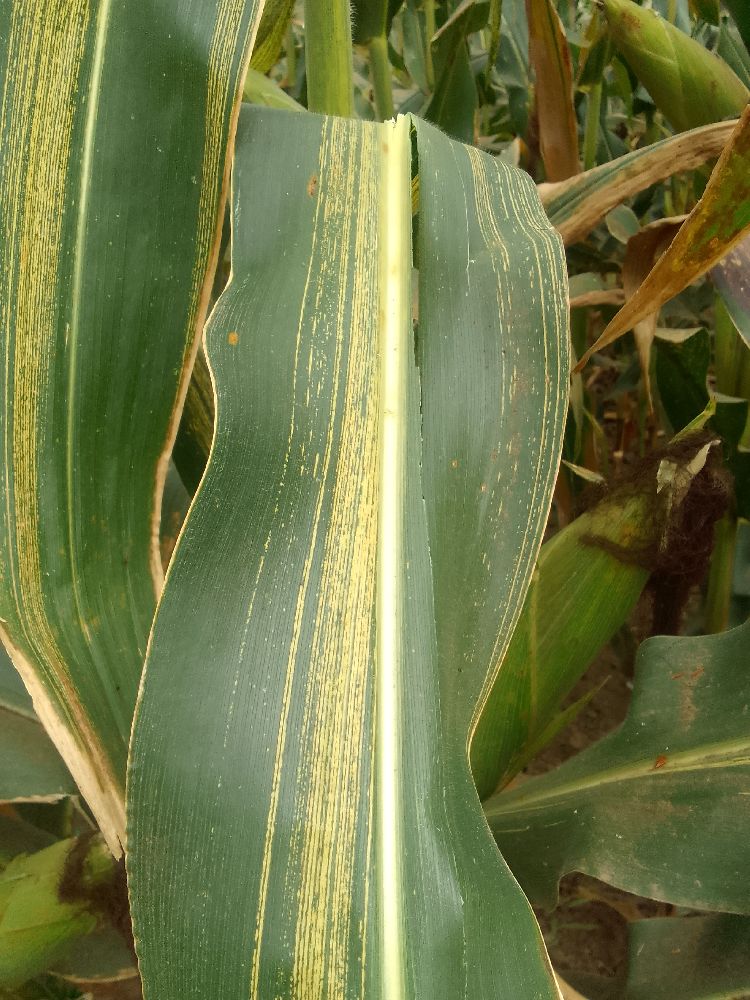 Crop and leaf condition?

maize, maize streak virus
